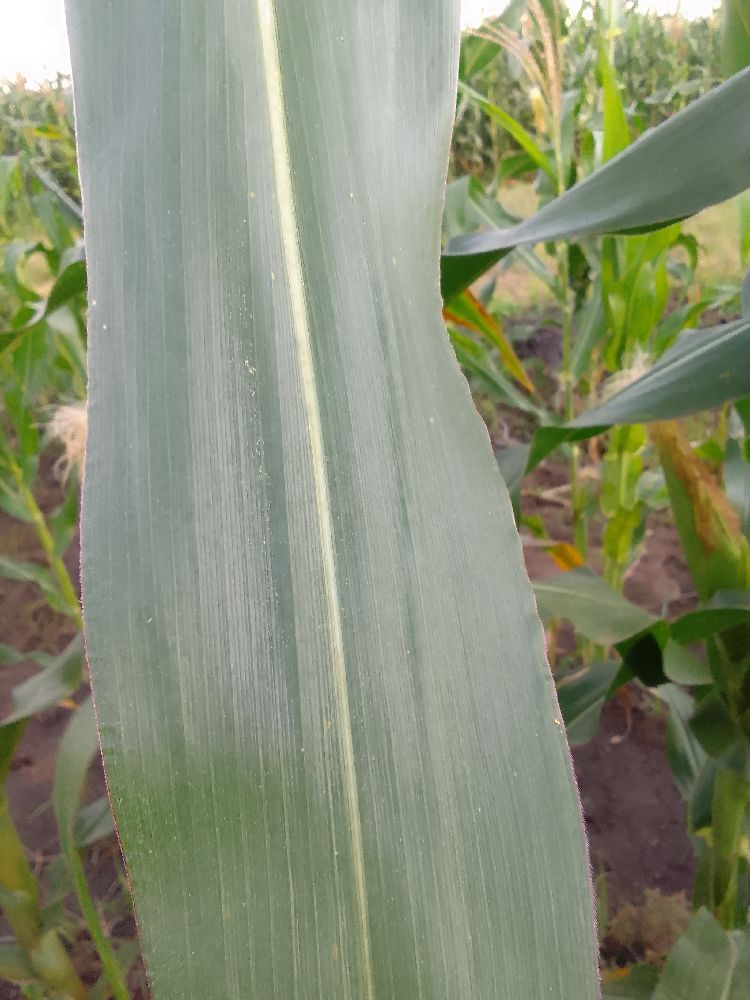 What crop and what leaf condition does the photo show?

maize, healthy
